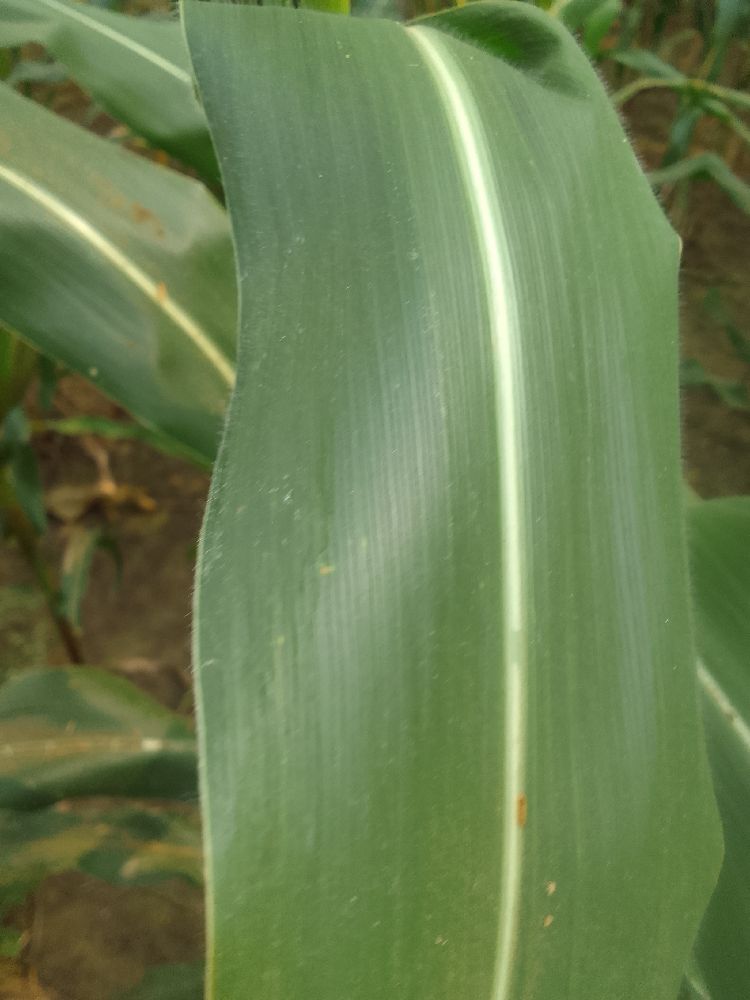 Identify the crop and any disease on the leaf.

maize, healthy
